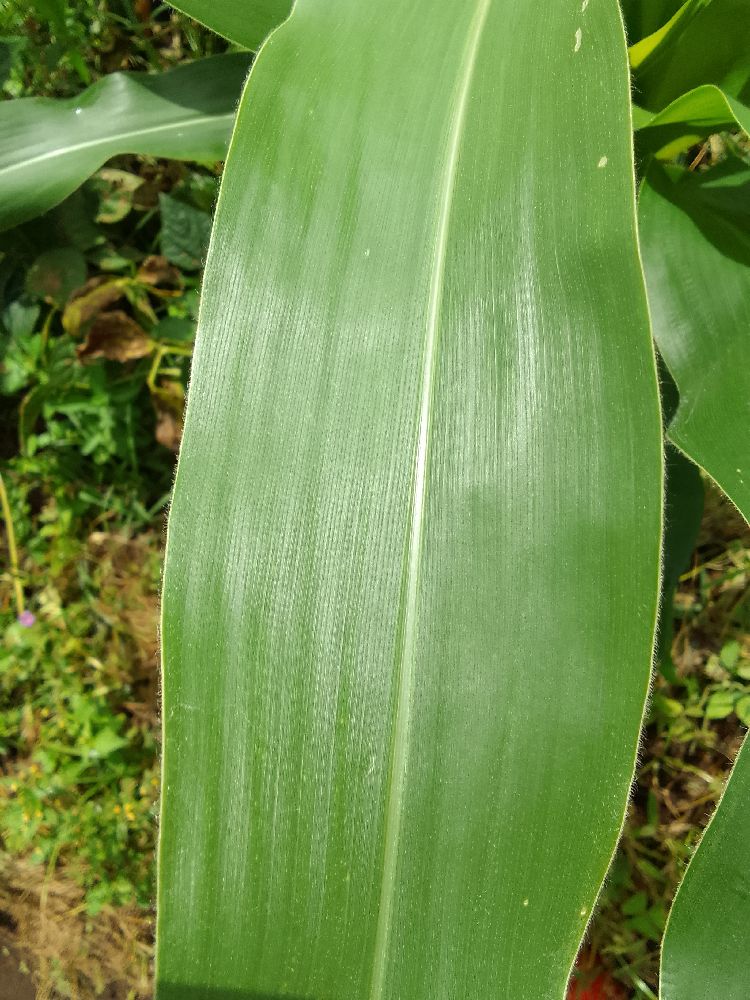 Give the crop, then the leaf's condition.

maize, healthy
